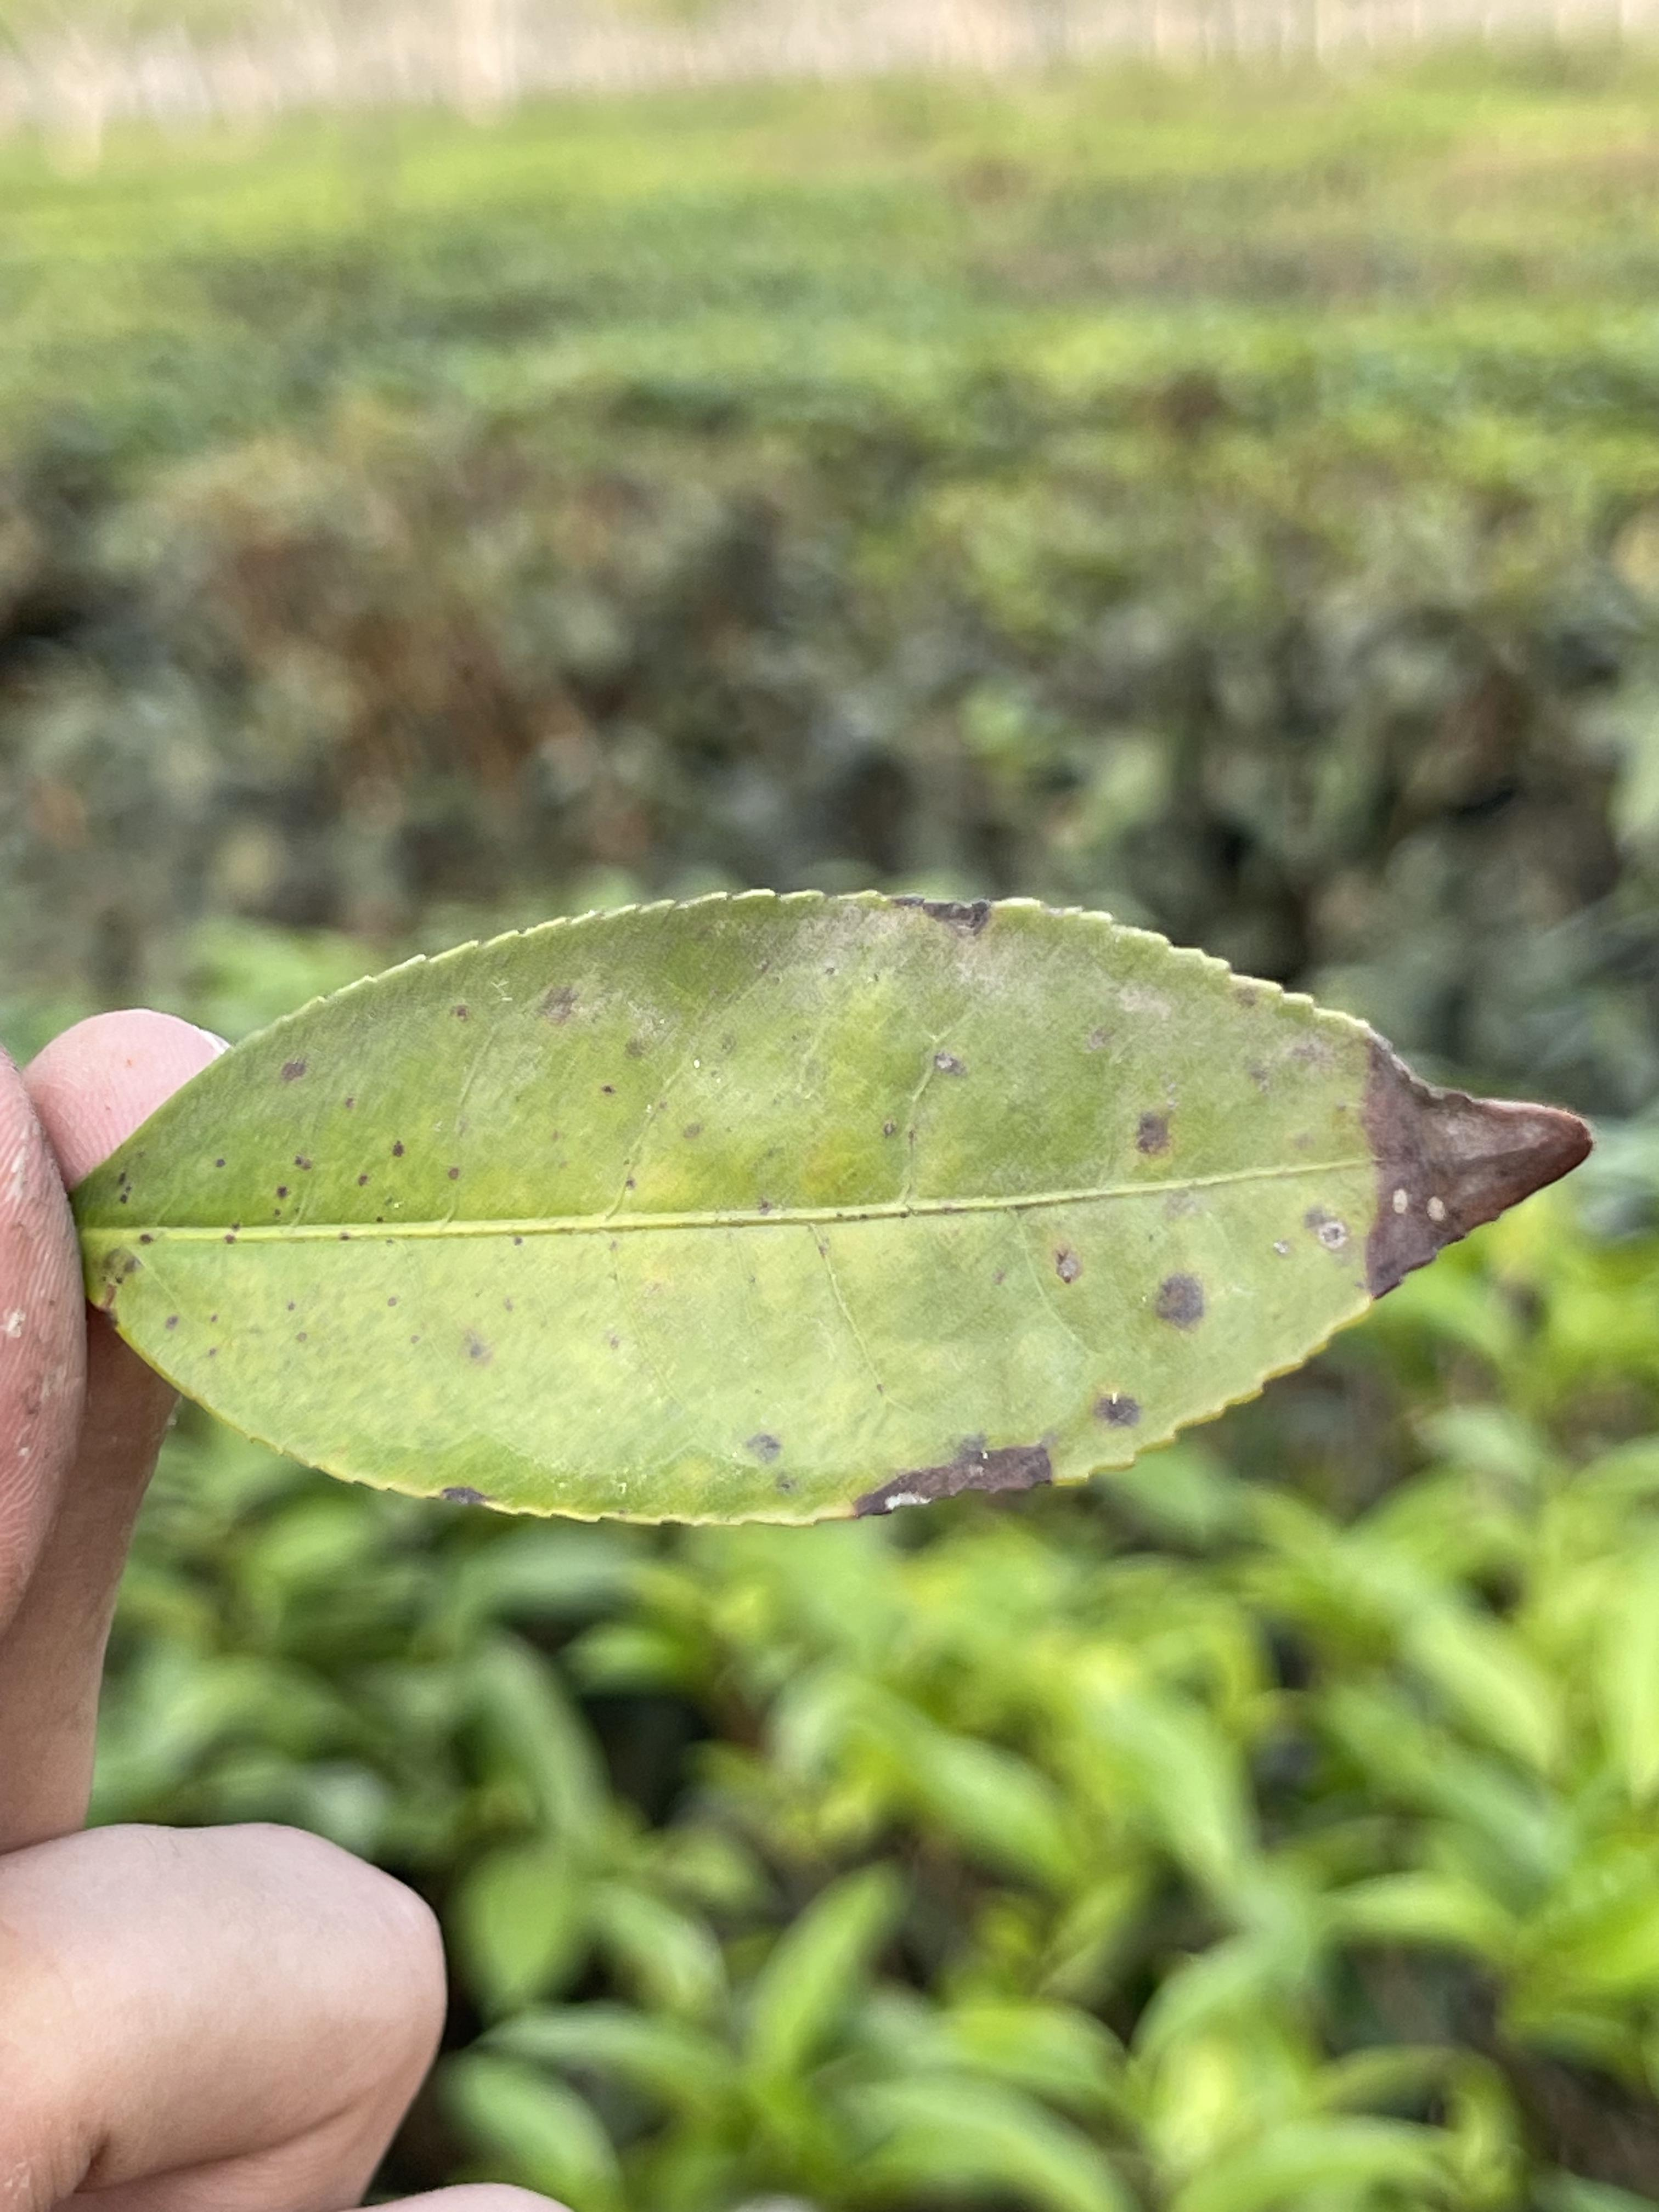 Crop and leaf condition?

tea, blight
